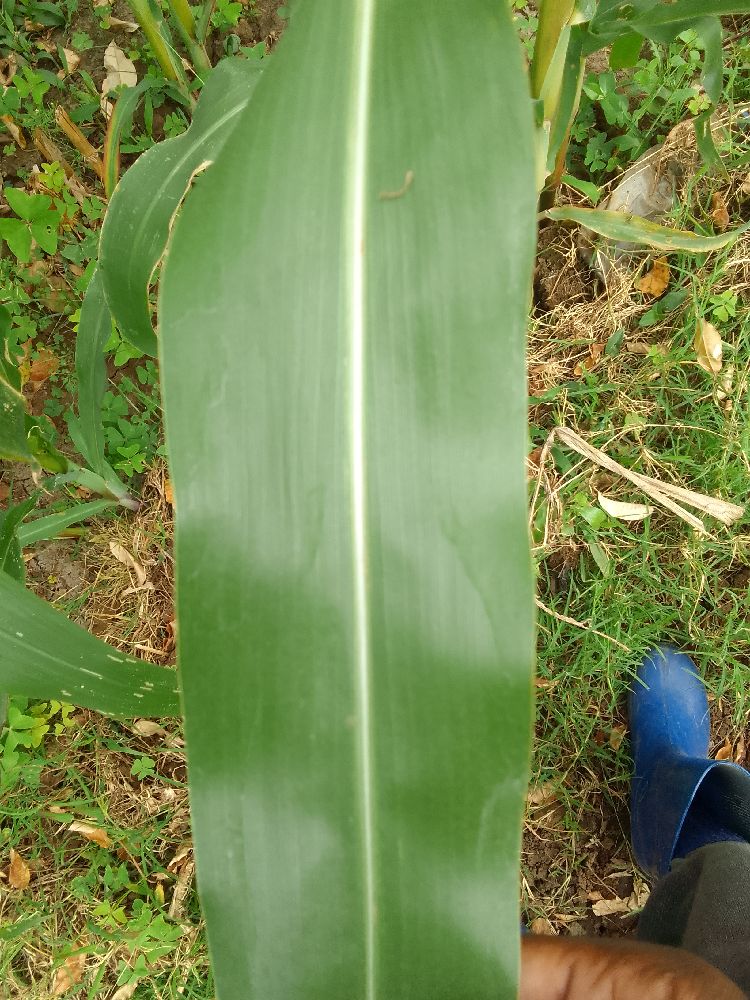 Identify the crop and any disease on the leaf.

maize, healthy
